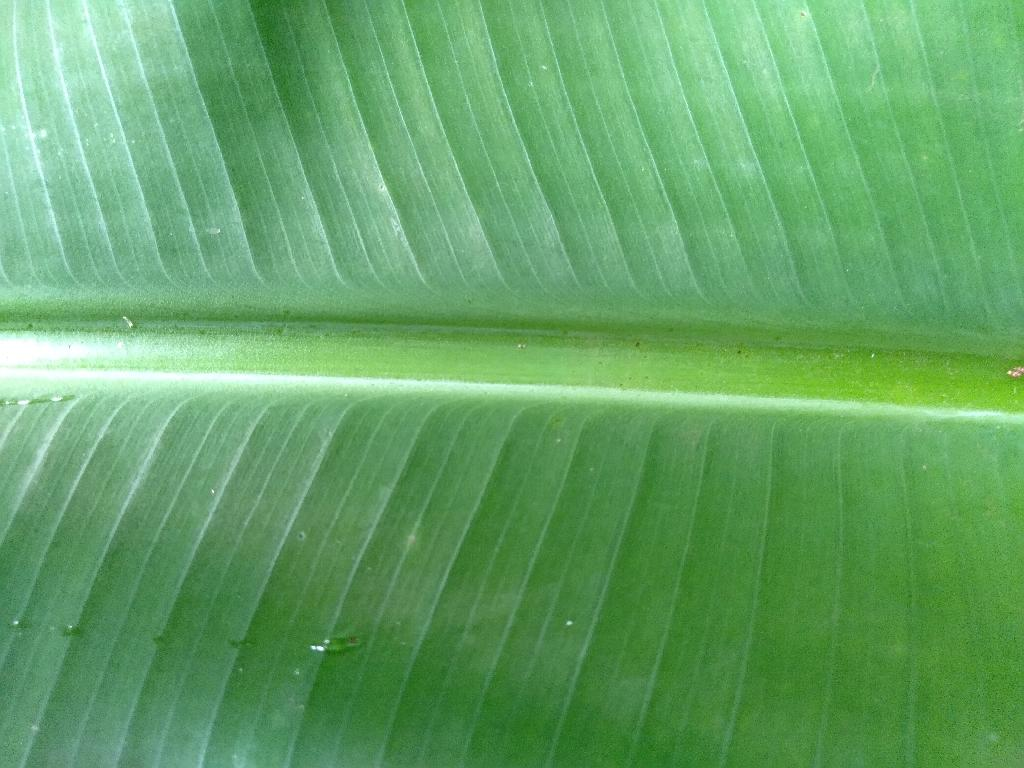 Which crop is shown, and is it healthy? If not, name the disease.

banana, healthy
